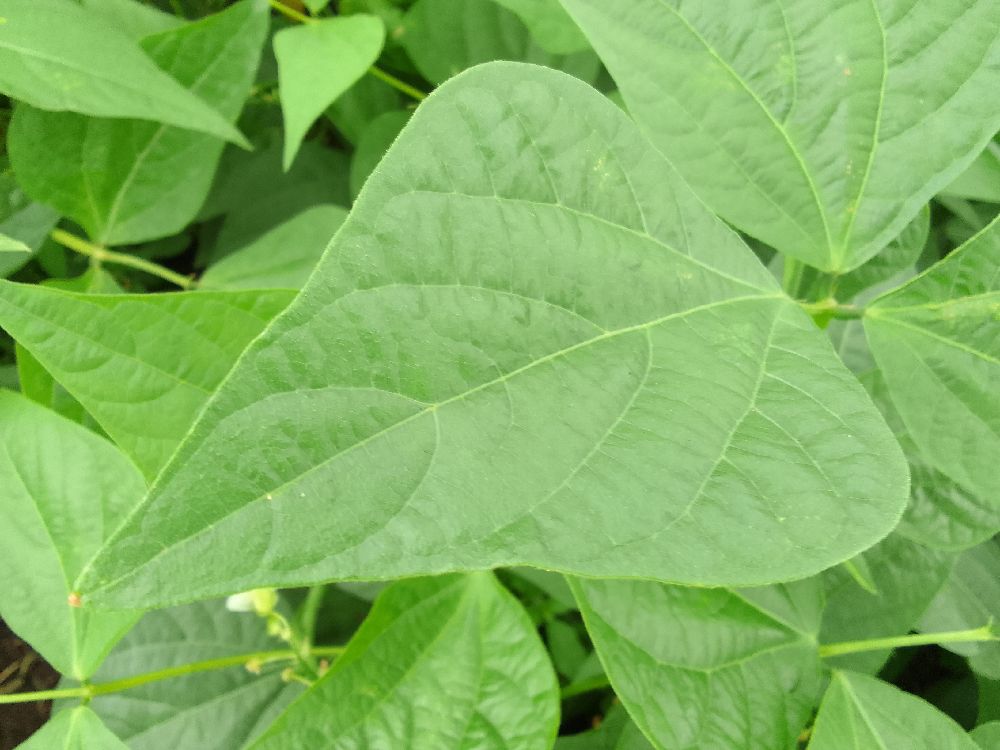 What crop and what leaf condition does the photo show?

common bean, healthy
